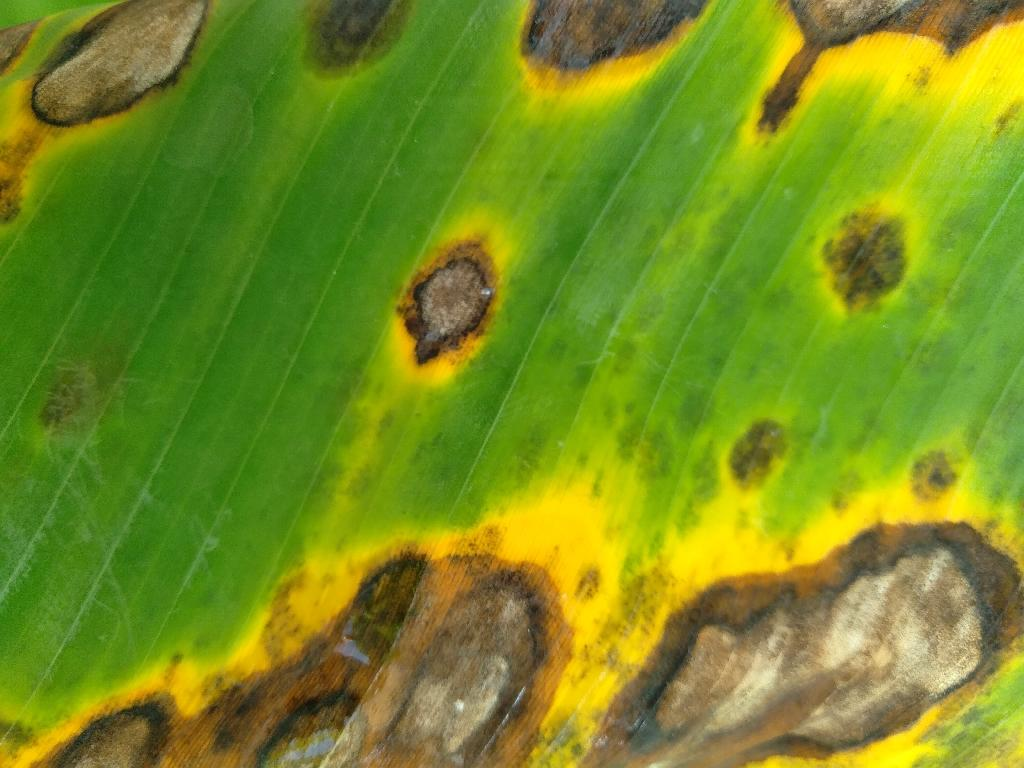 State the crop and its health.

banana, black sigatoka
